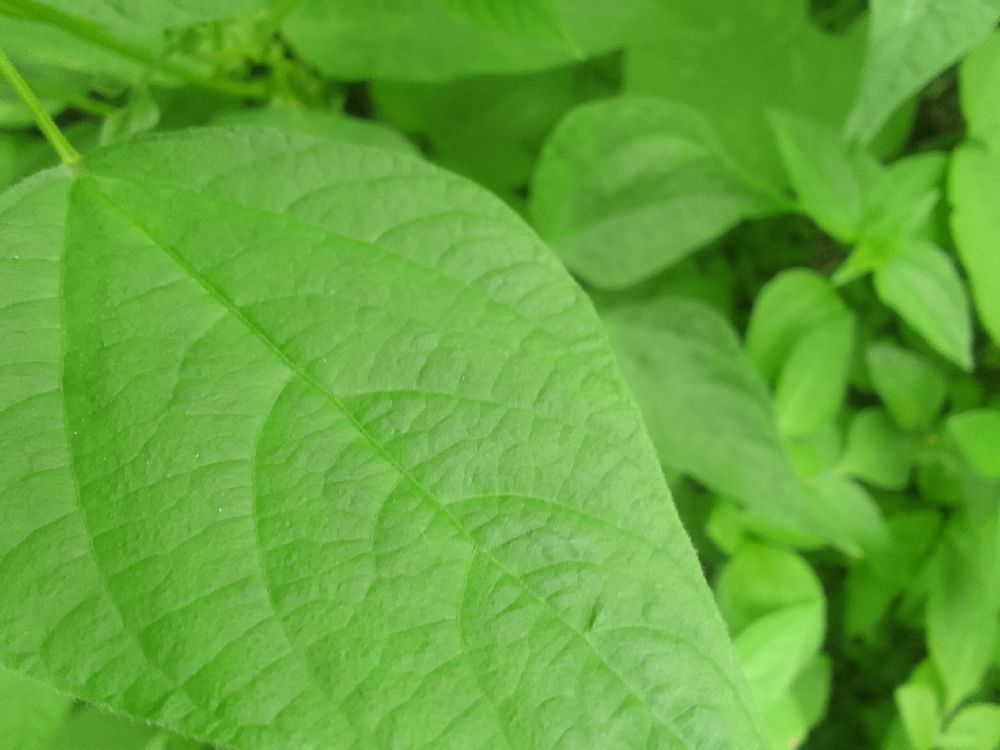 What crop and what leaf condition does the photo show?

common bean, healthy
